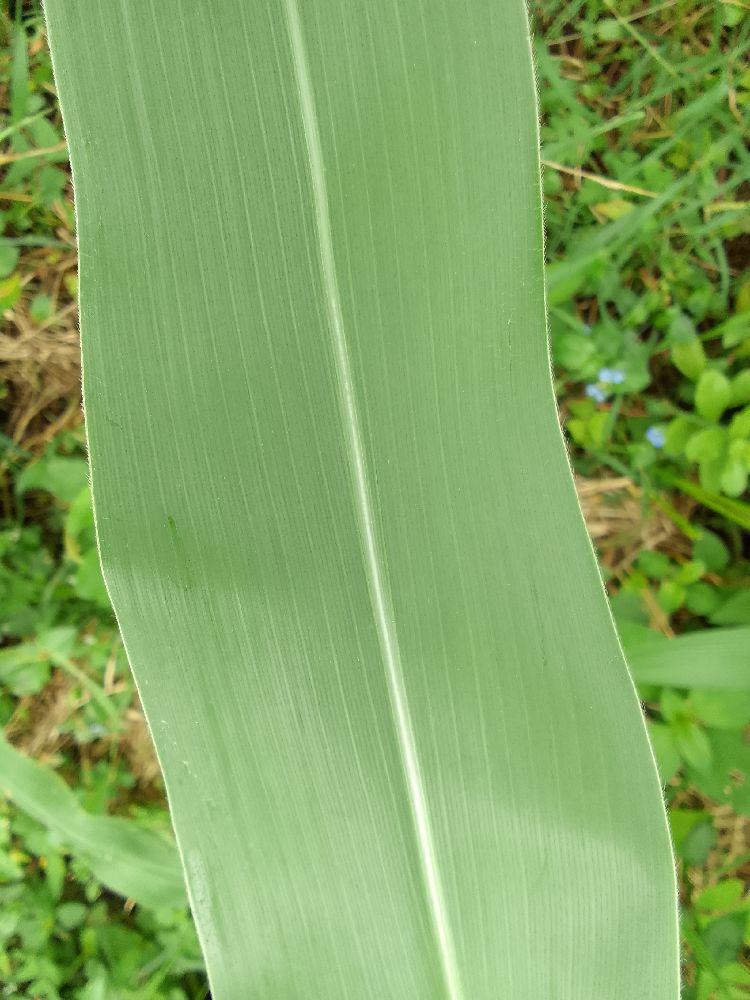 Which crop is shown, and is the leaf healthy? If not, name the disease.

maize, healthy
